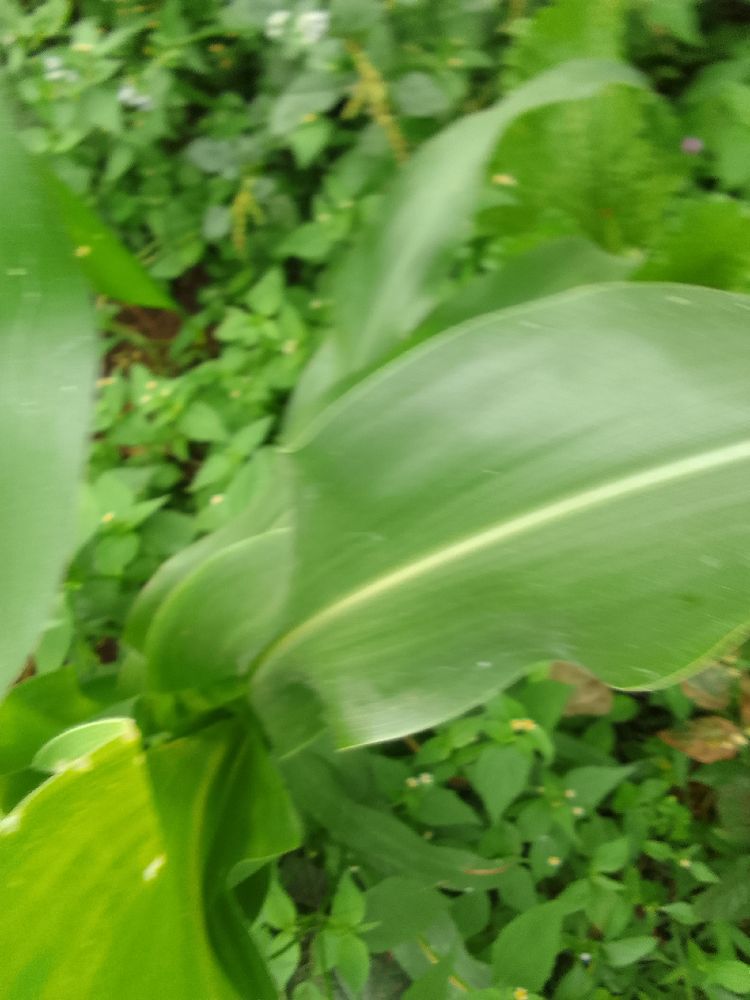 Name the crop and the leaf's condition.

maize, healthy
